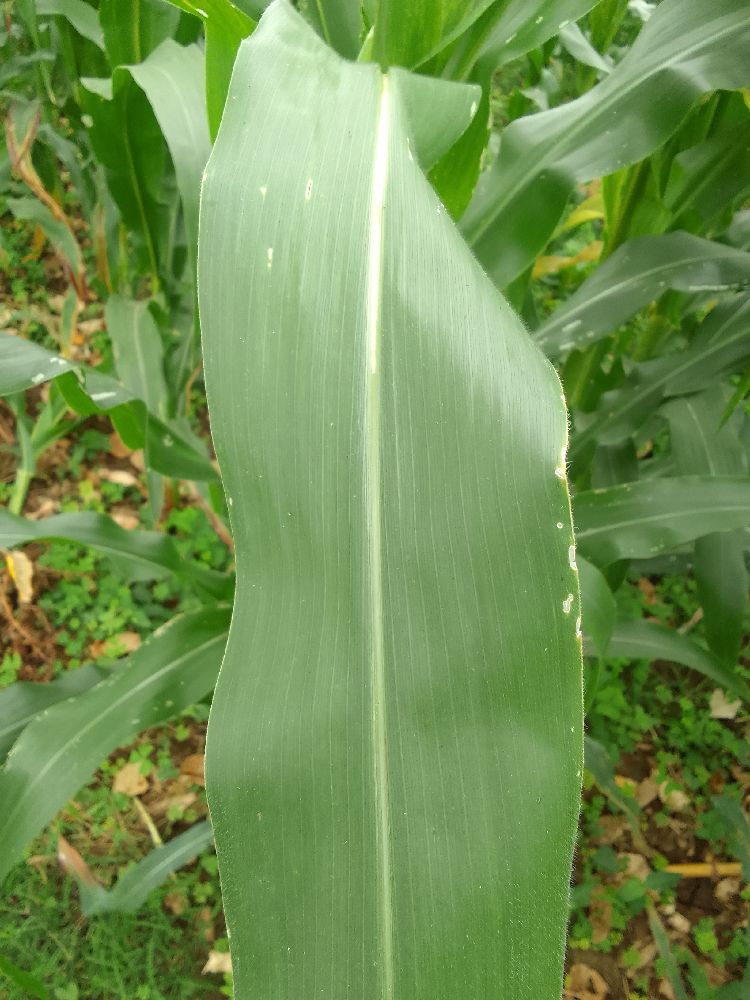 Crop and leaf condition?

maize, healthy
